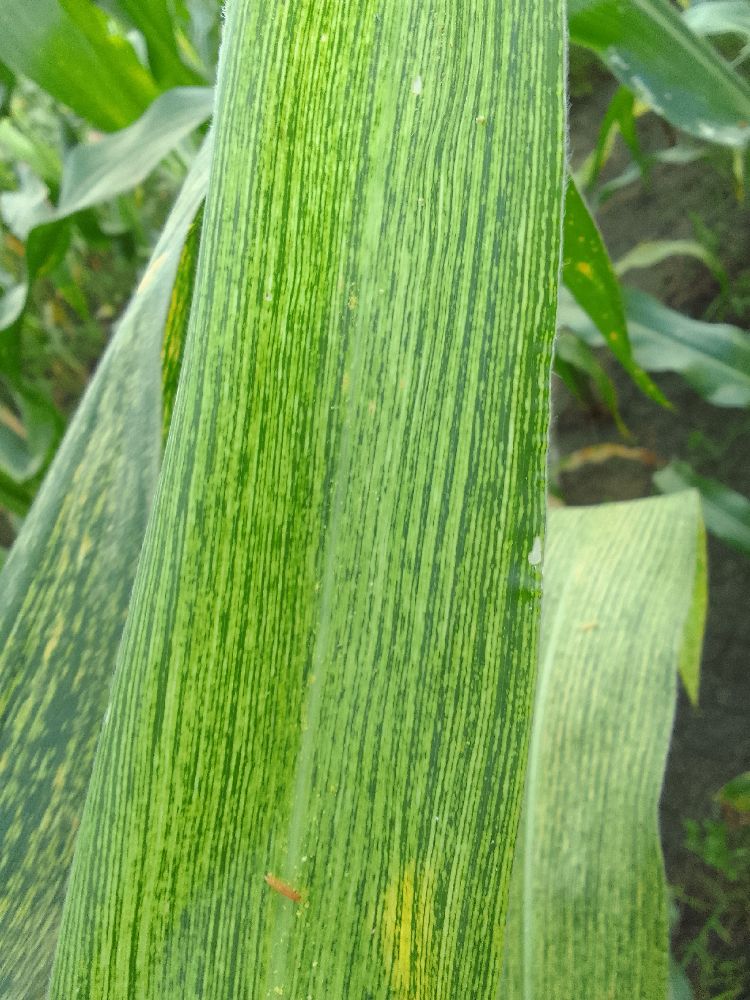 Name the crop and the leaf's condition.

maize, maize streak virus
